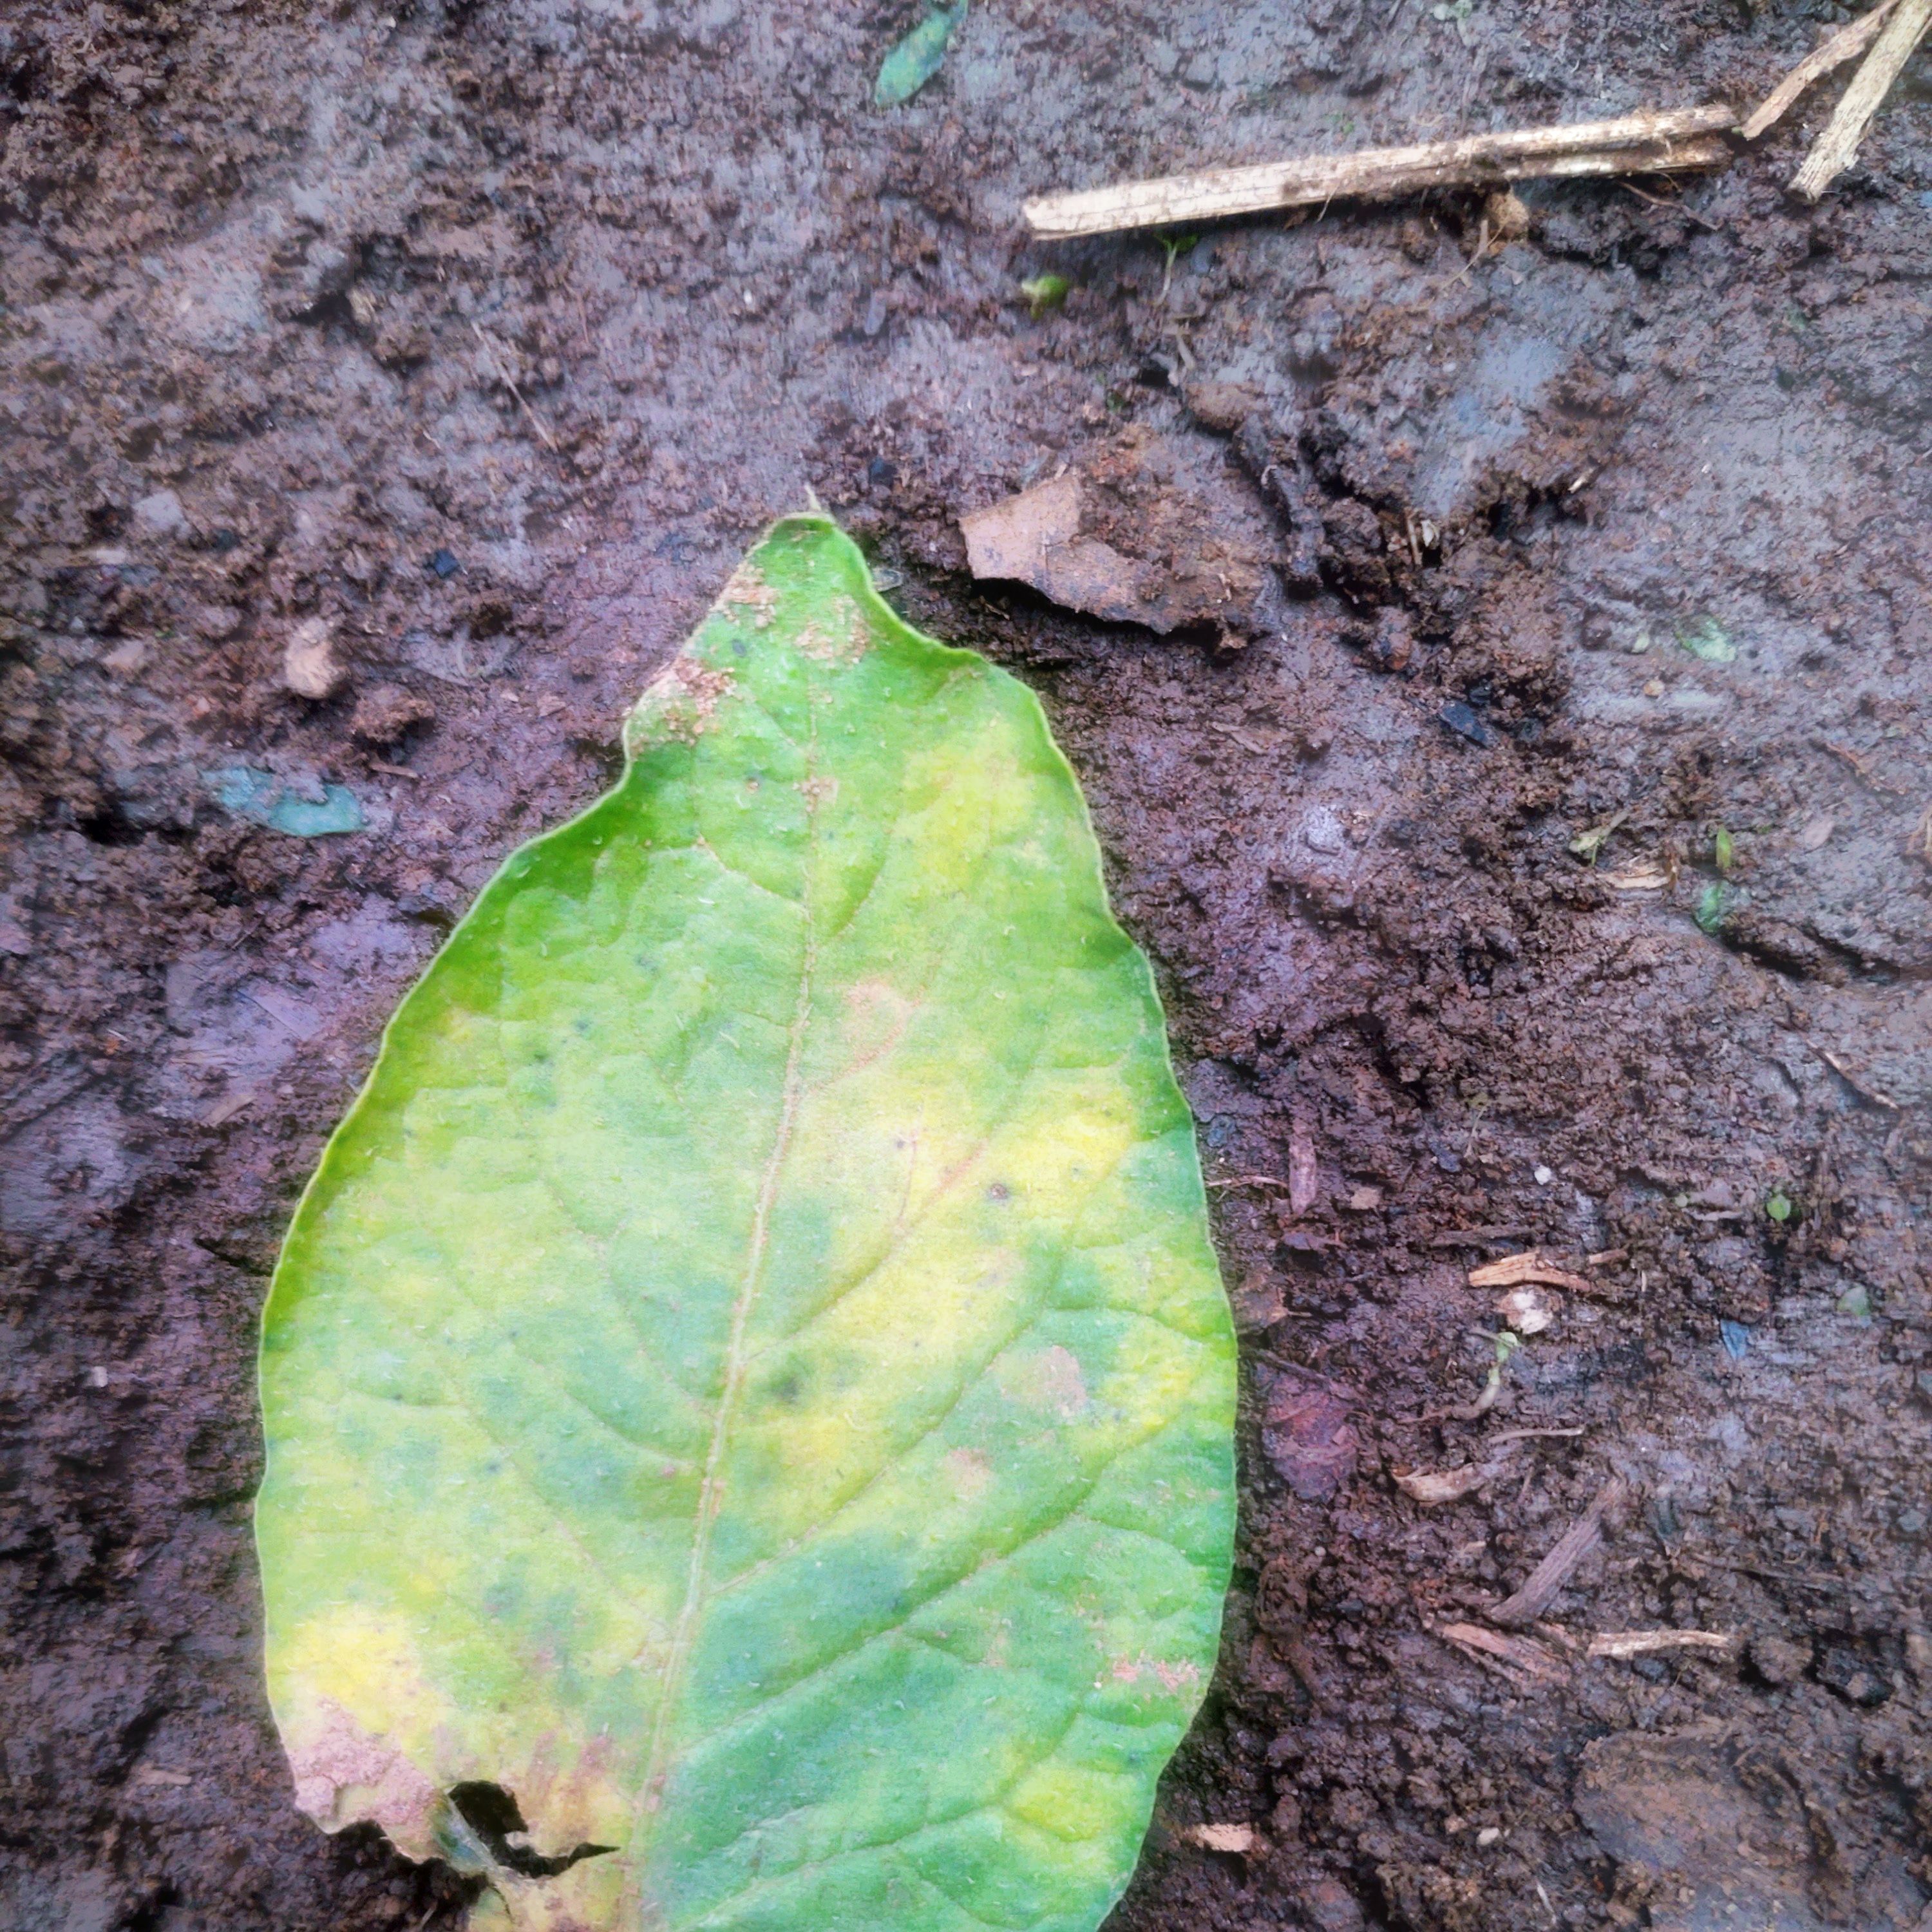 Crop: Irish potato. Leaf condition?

late blight
